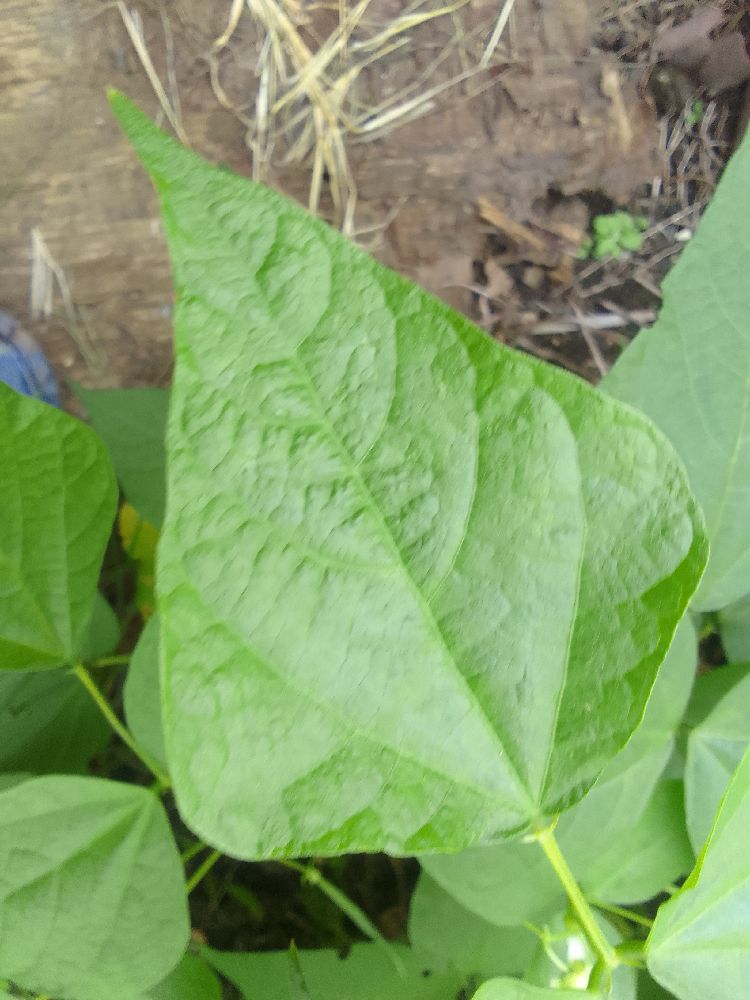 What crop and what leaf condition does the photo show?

common bean, healthy
